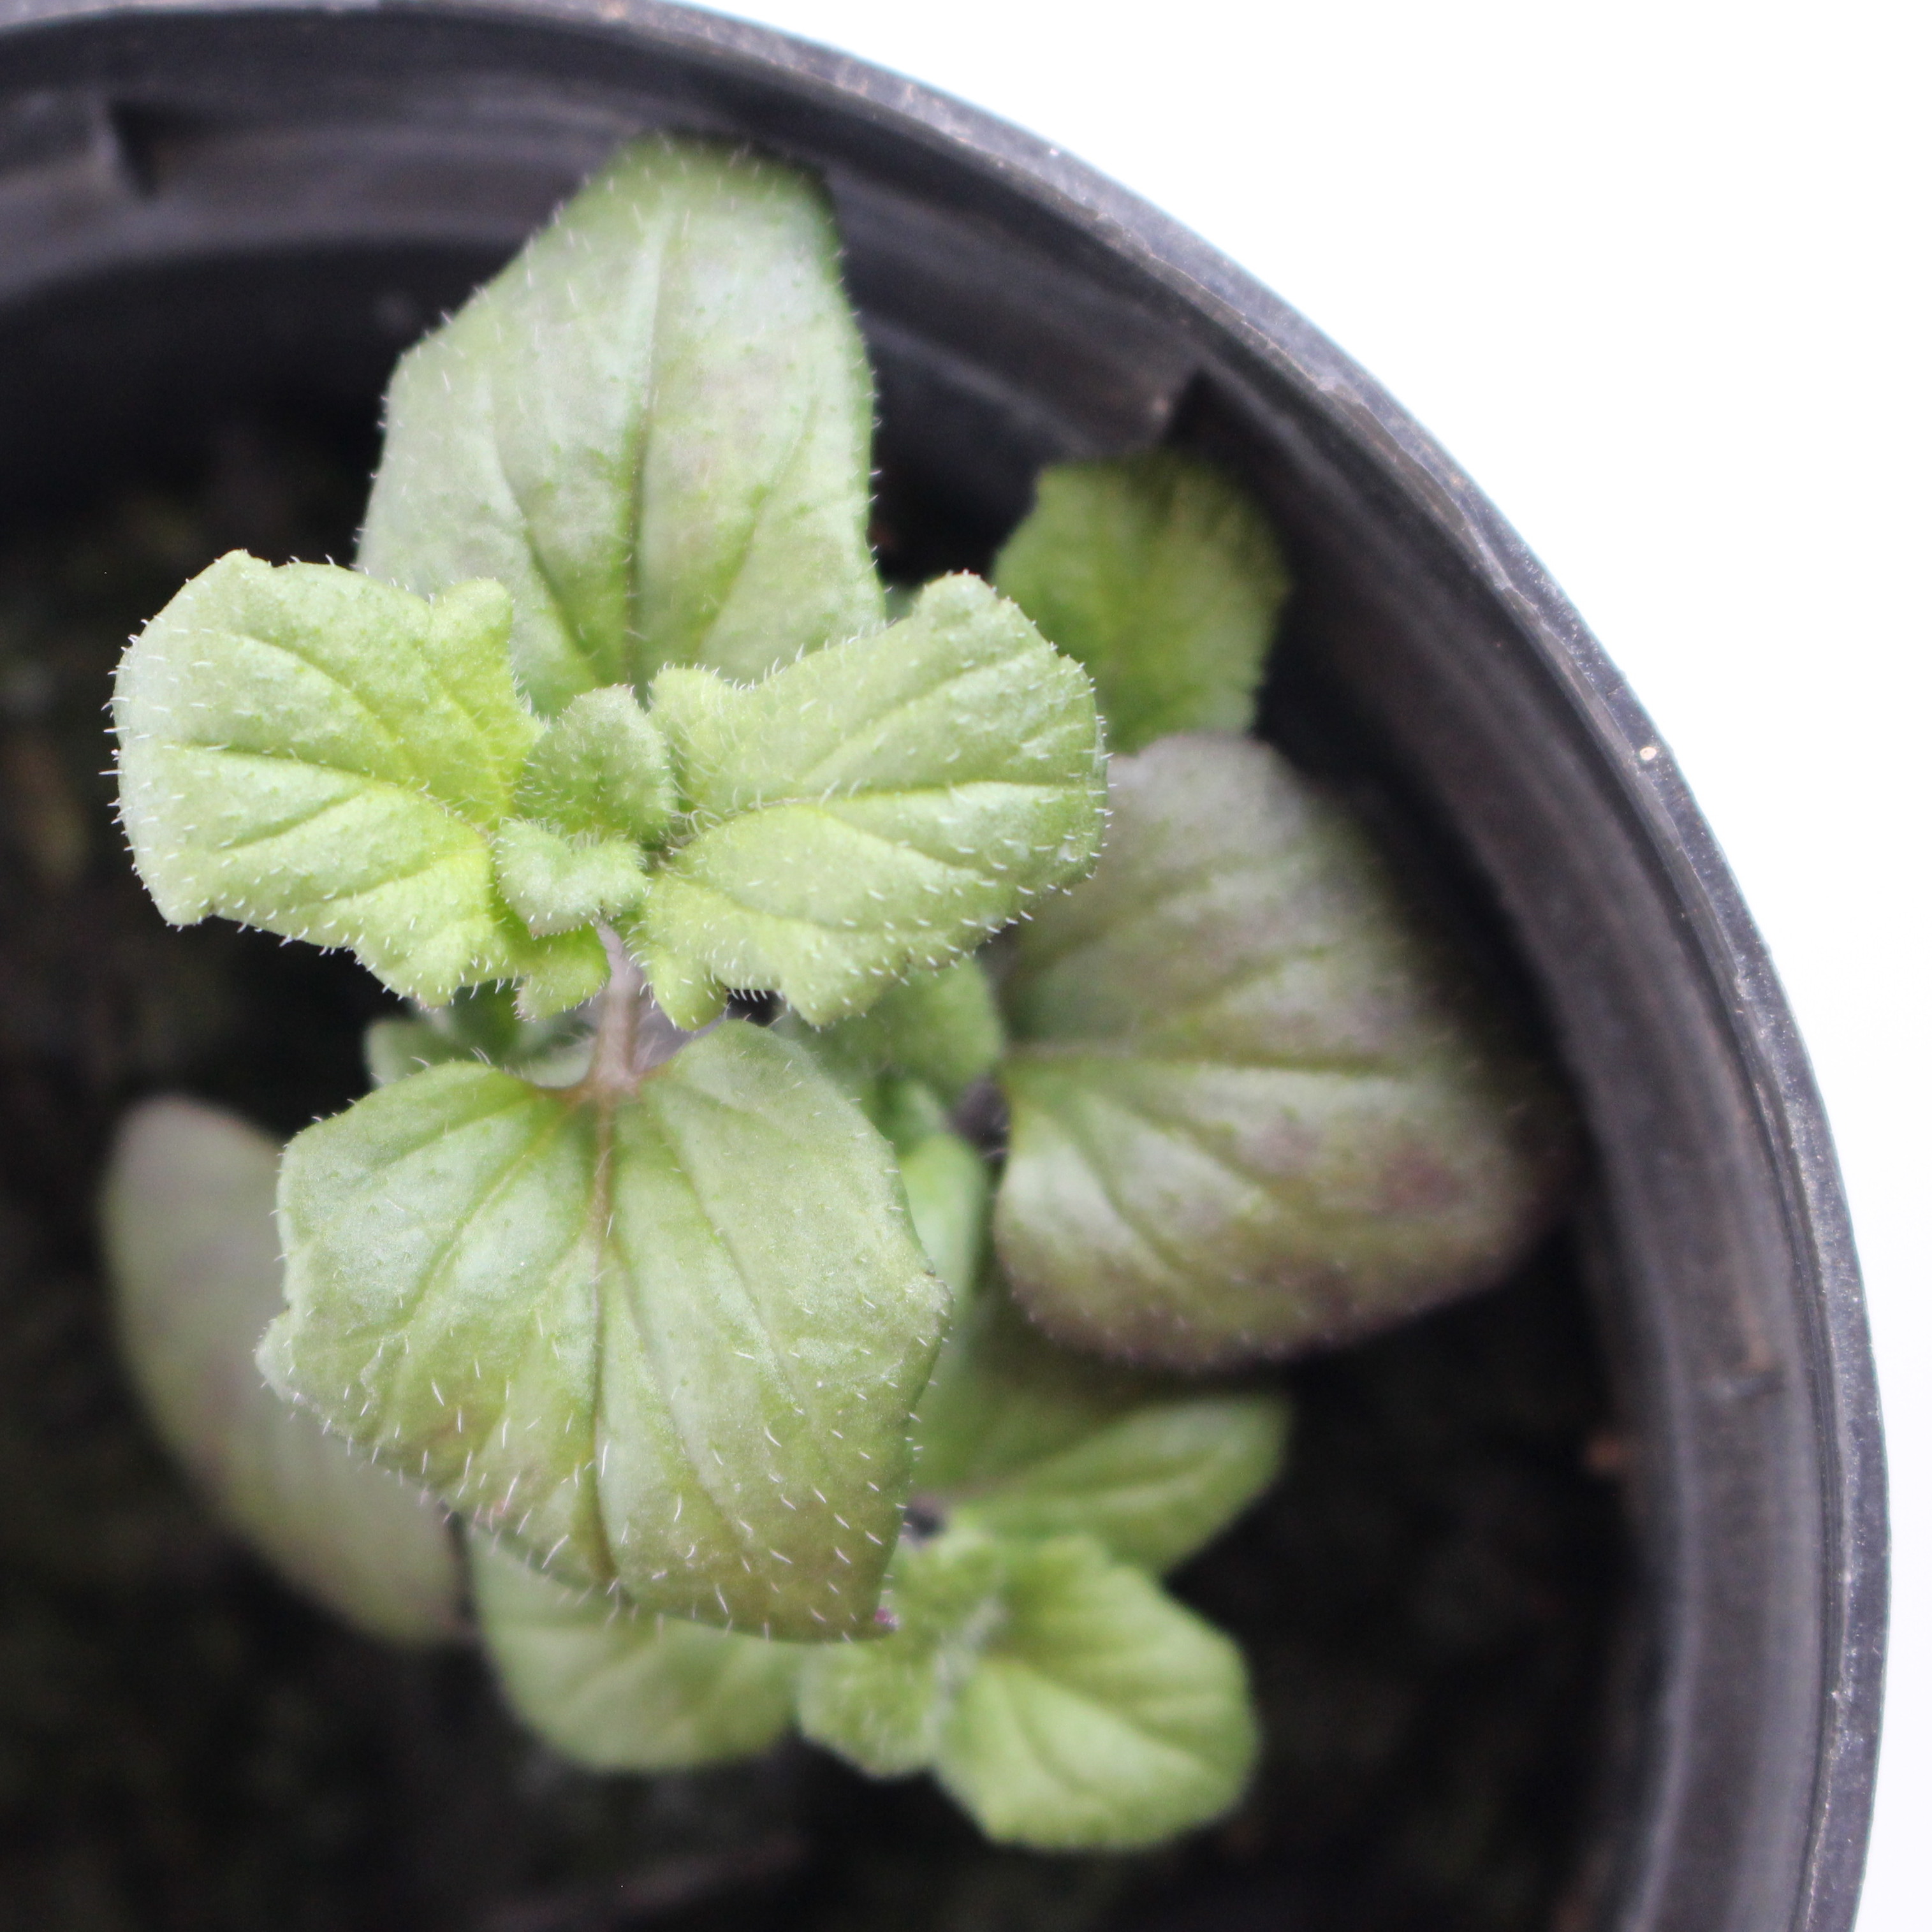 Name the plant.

Veronica persica
